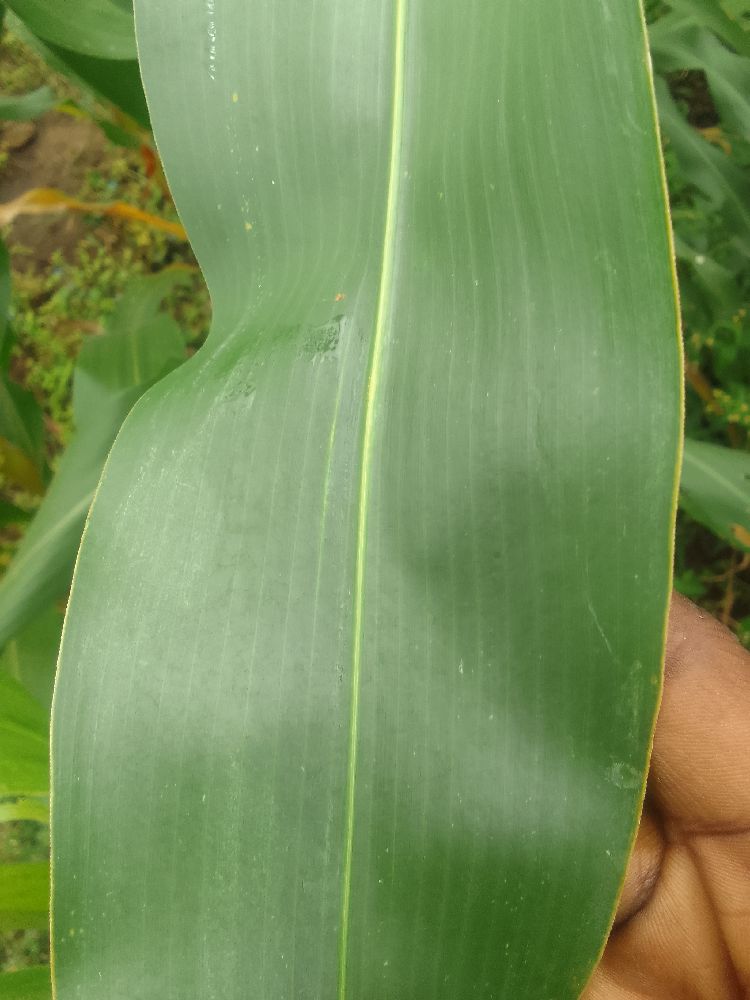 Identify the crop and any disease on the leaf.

maize, healthy
